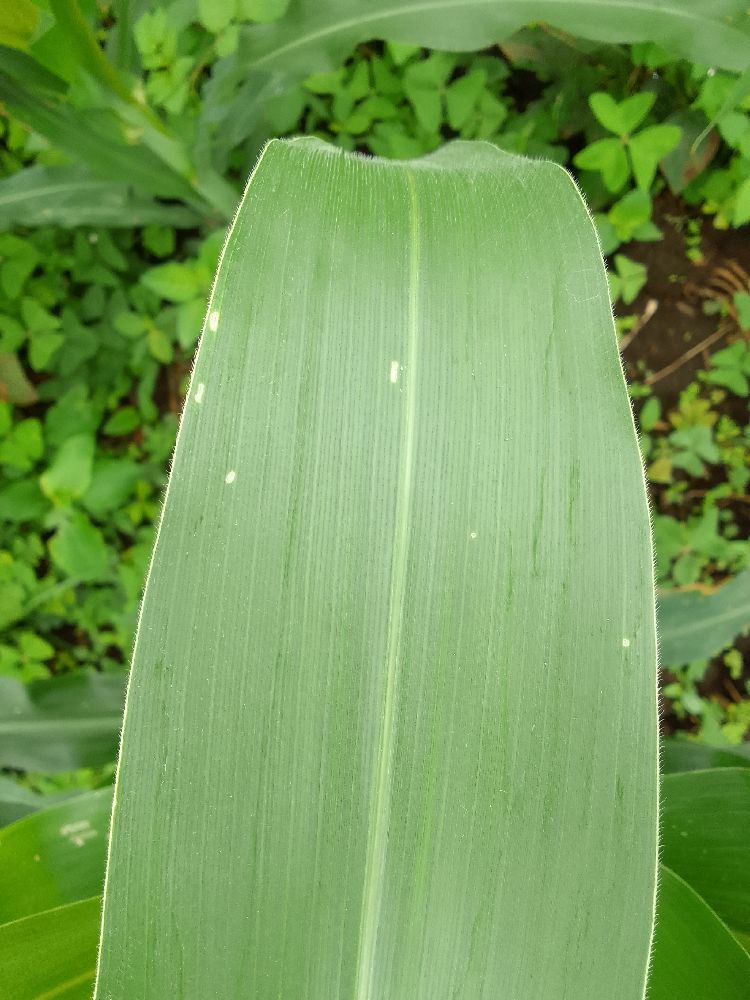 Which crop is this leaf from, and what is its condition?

maize, healthy
